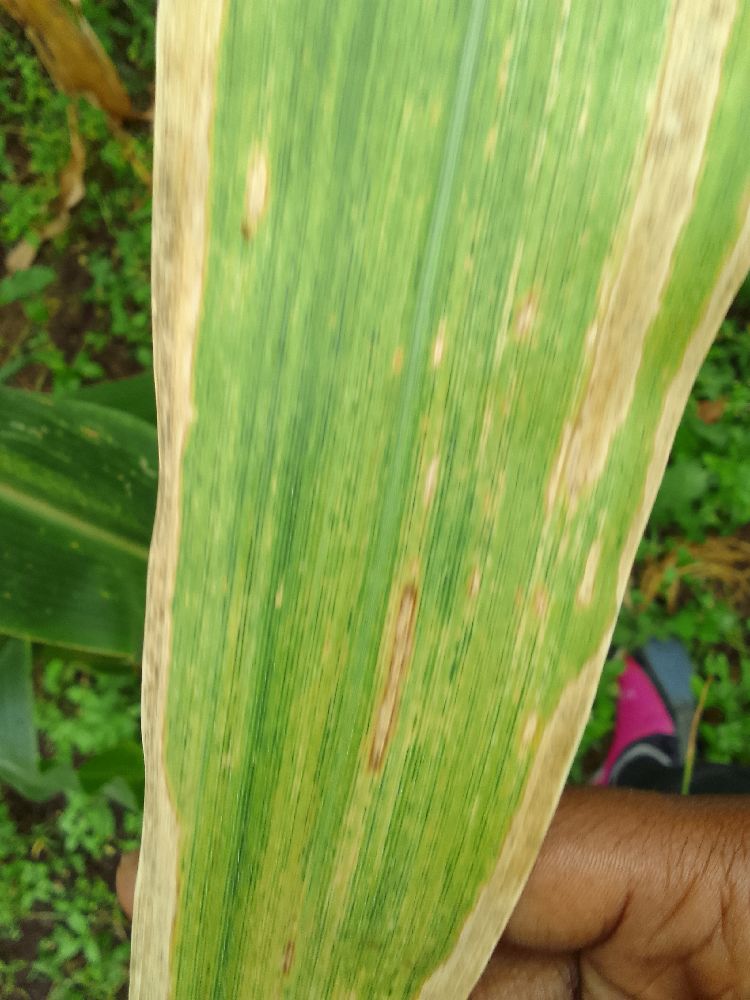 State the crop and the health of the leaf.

maize, maize lethal necrosis
